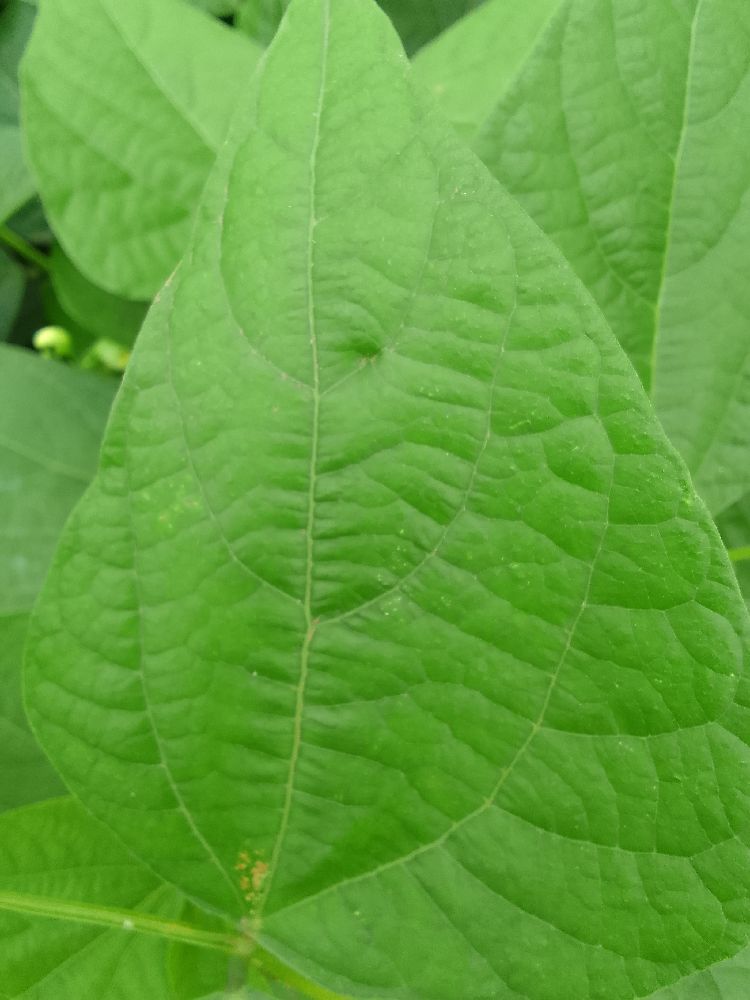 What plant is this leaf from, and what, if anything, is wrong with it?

common bean, healthy
